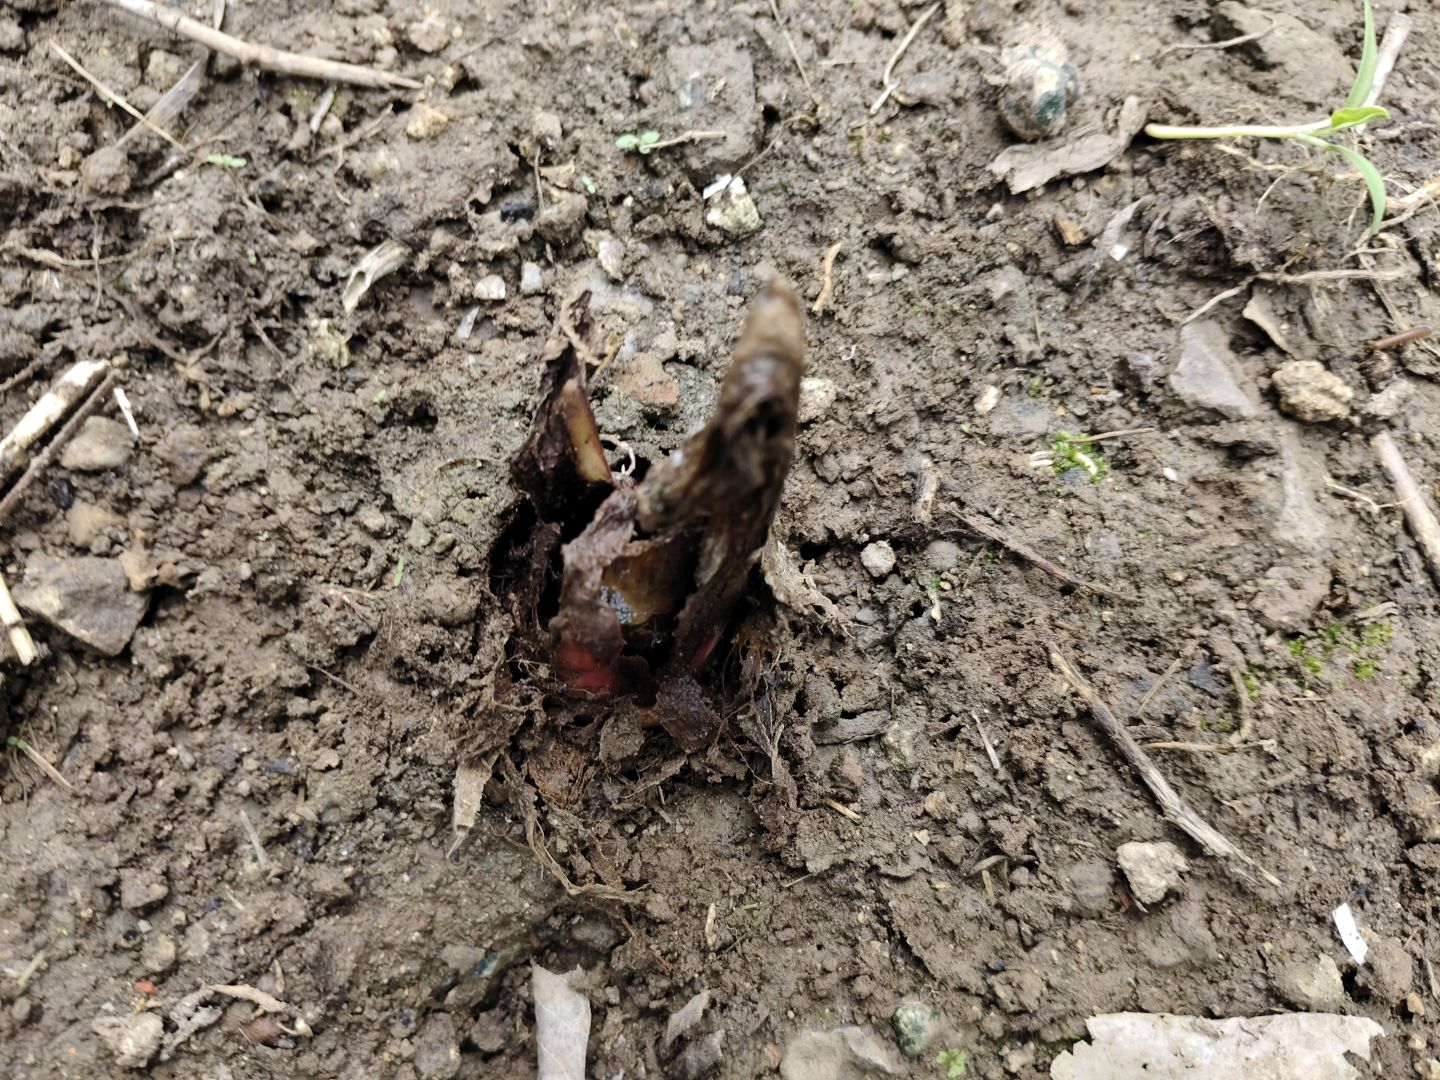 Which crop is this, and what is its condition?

taro, root rot
